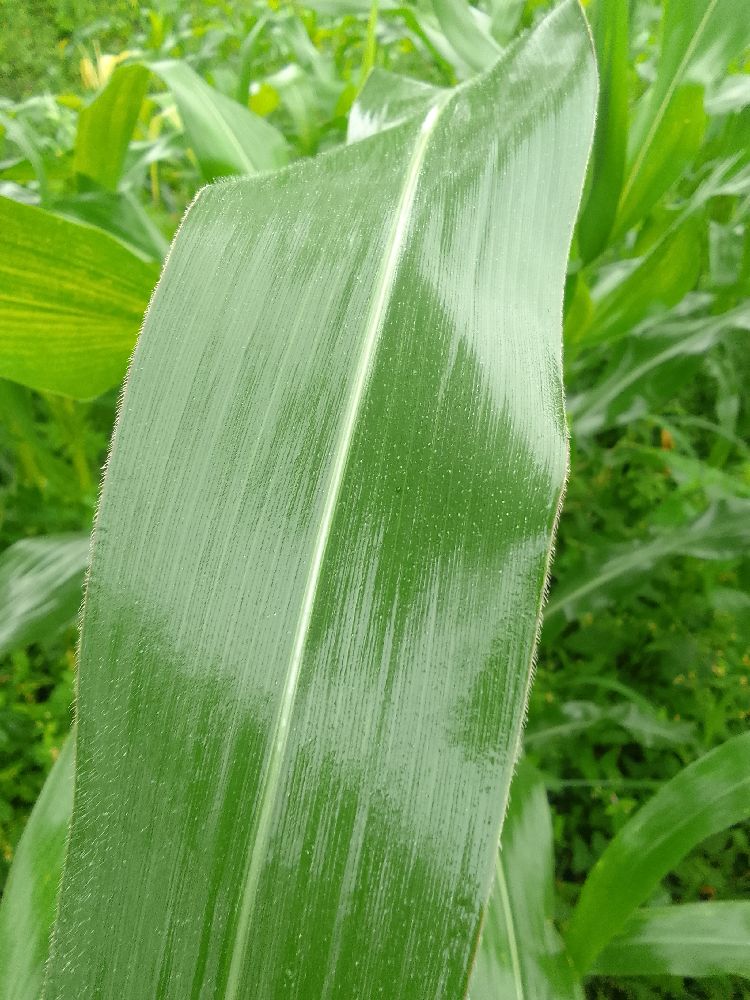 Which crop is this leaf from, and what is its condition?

maize, healthy
